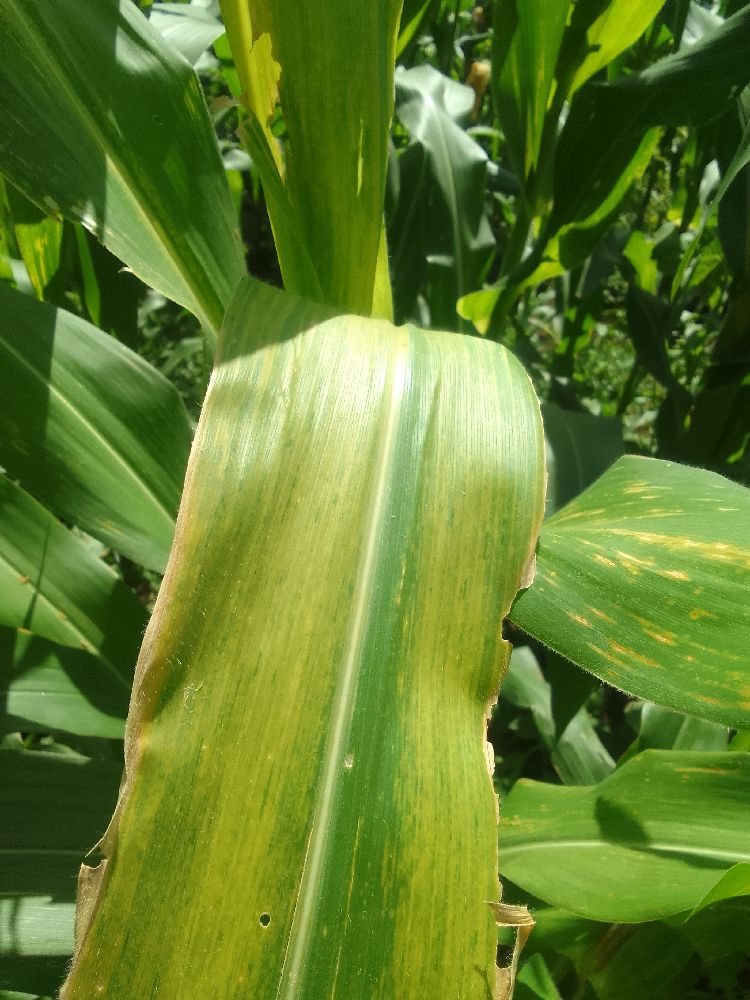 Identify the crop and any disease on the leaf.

maize, maize lethal necrosis
